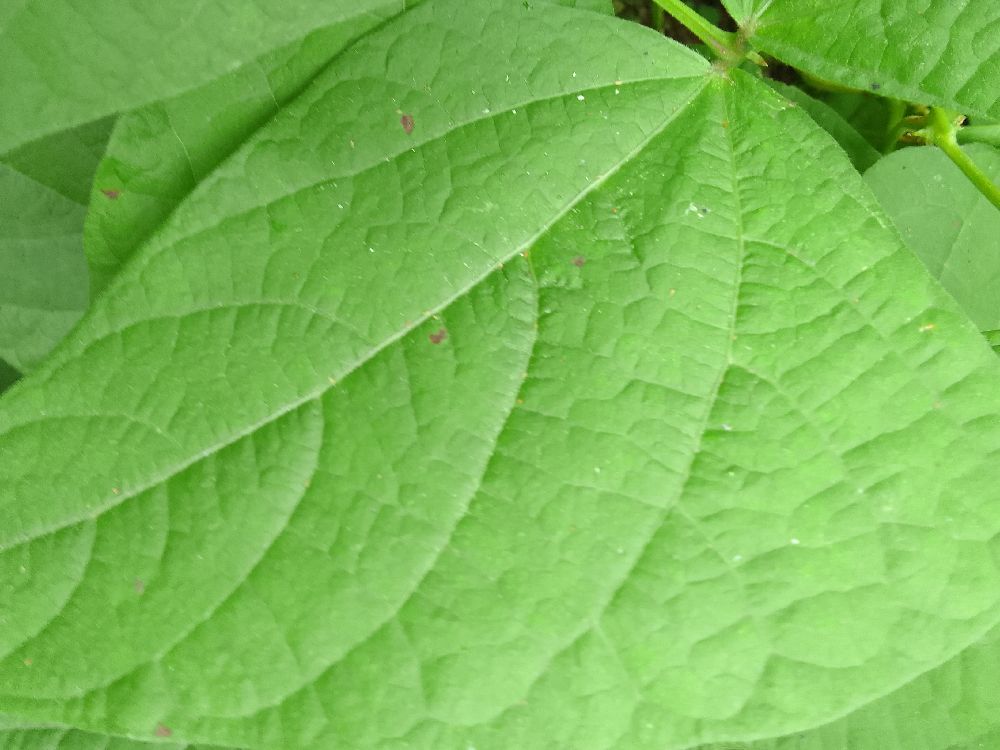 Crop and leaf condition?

common bean, healthy
